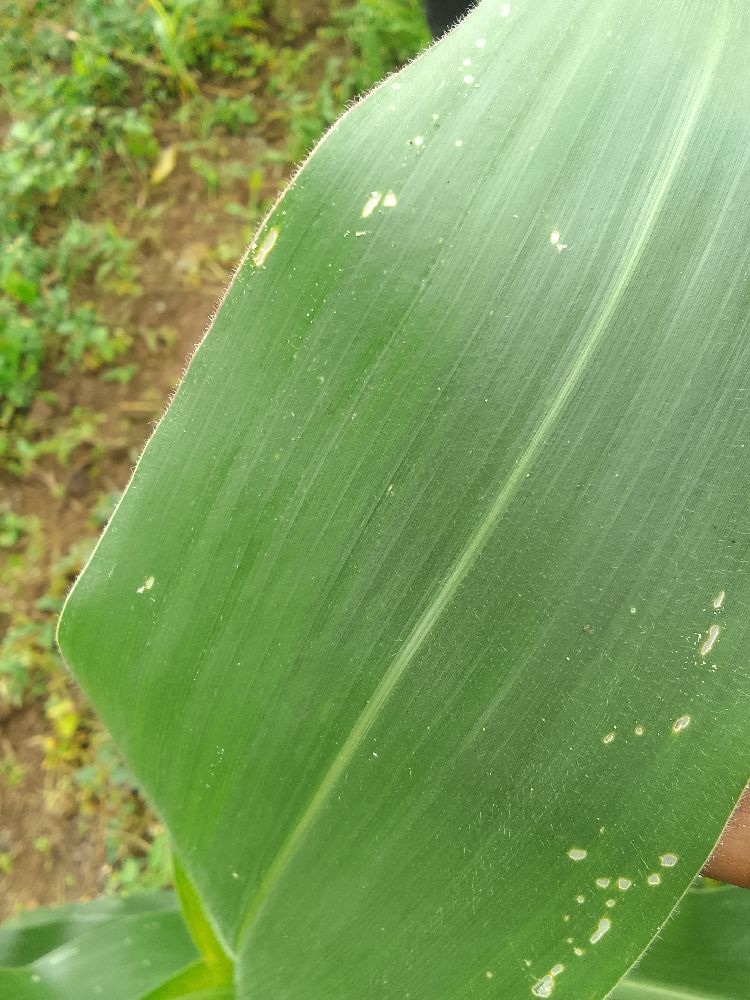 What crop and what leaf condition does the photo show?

maize, healthy
